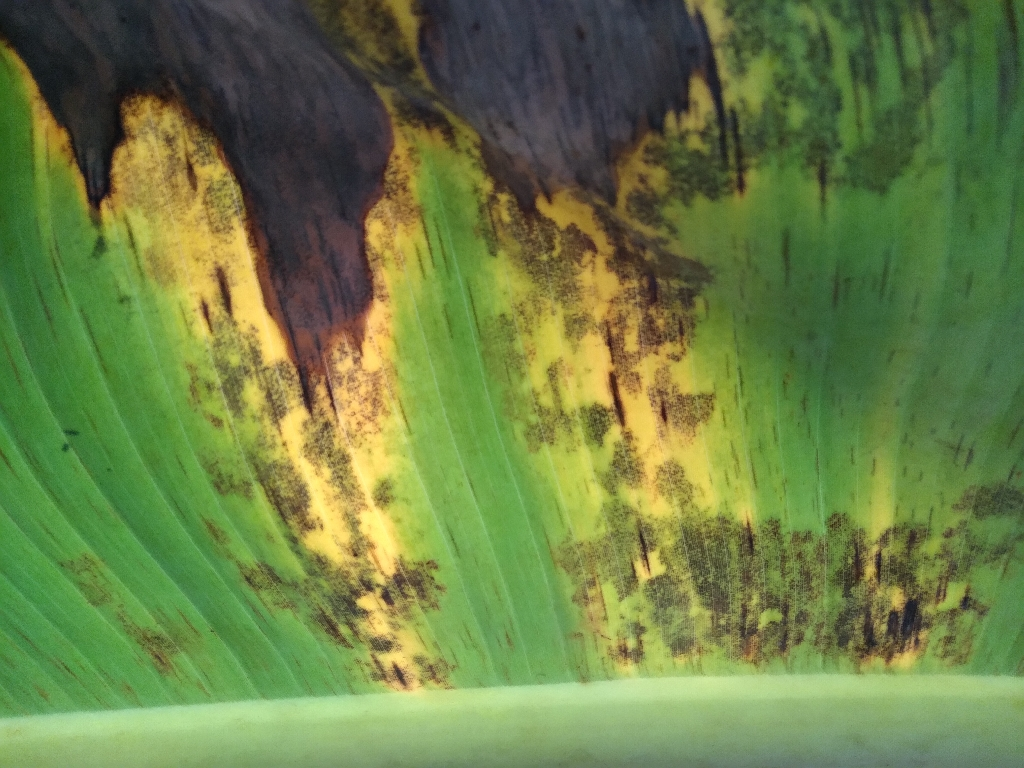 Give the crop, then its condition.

banana, black sigatoka
